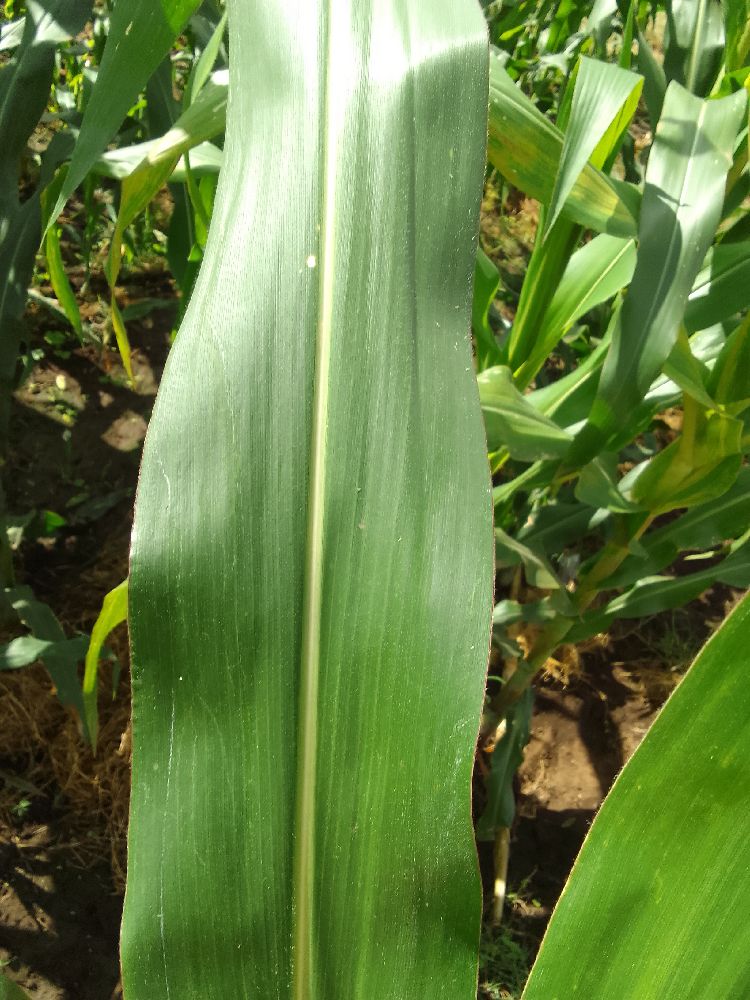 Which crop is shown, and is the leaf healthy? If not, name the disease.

maize, healthy
